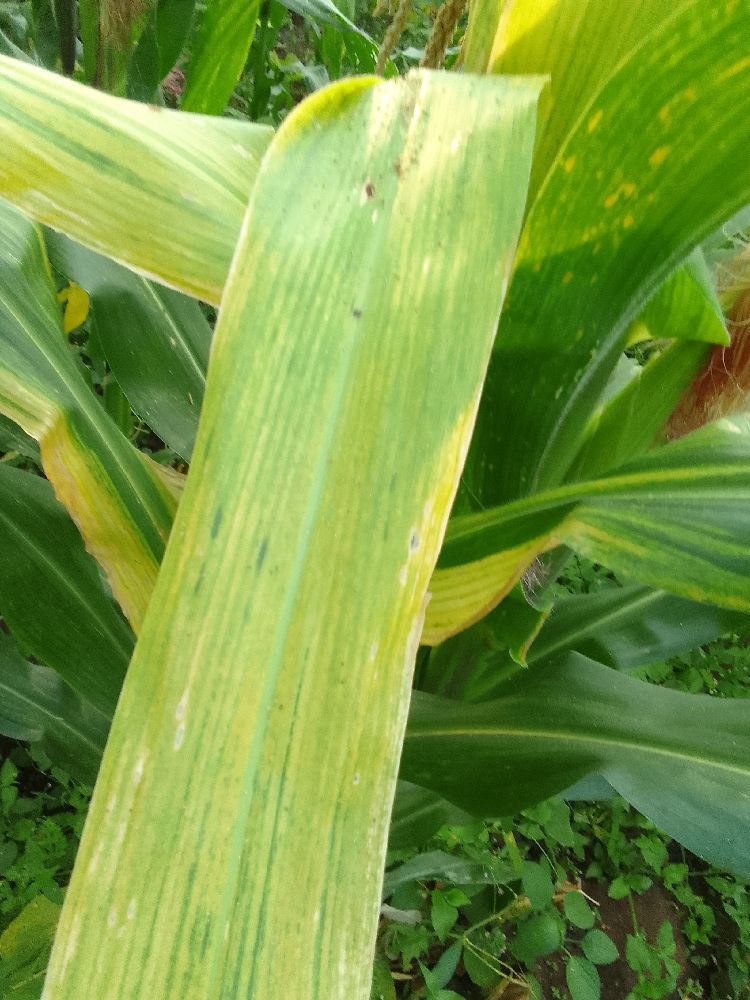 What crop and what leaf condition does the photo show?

maize, maize lethal necrosis
